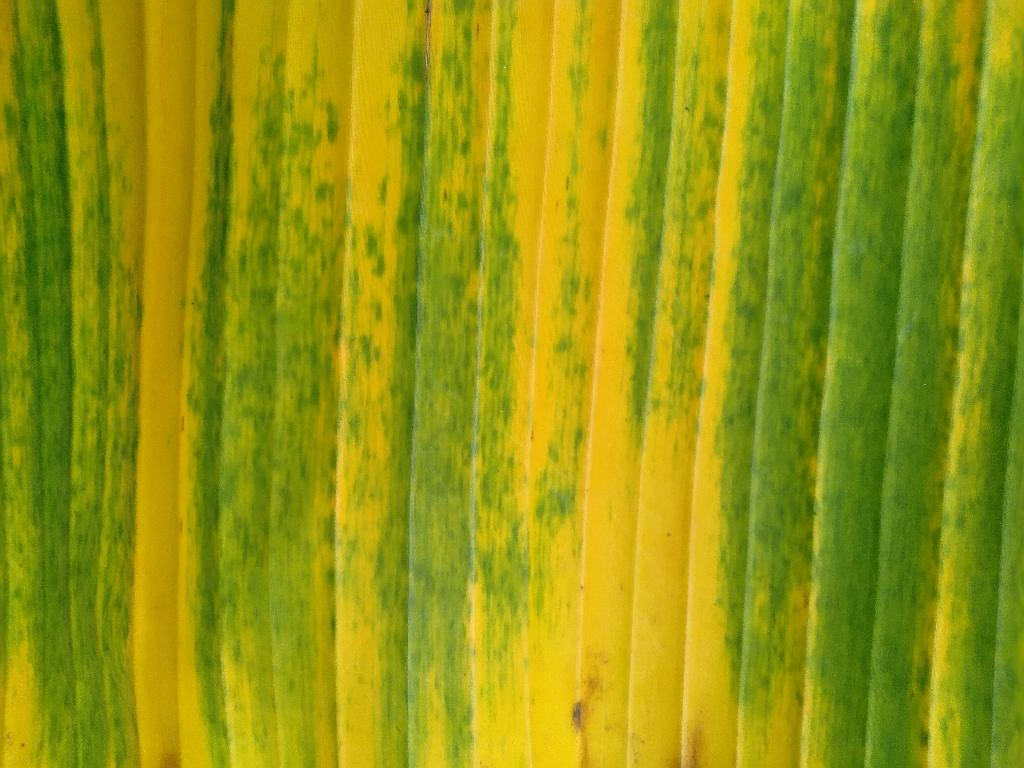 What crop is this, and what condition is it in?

banana, fusarium wilt race 1
